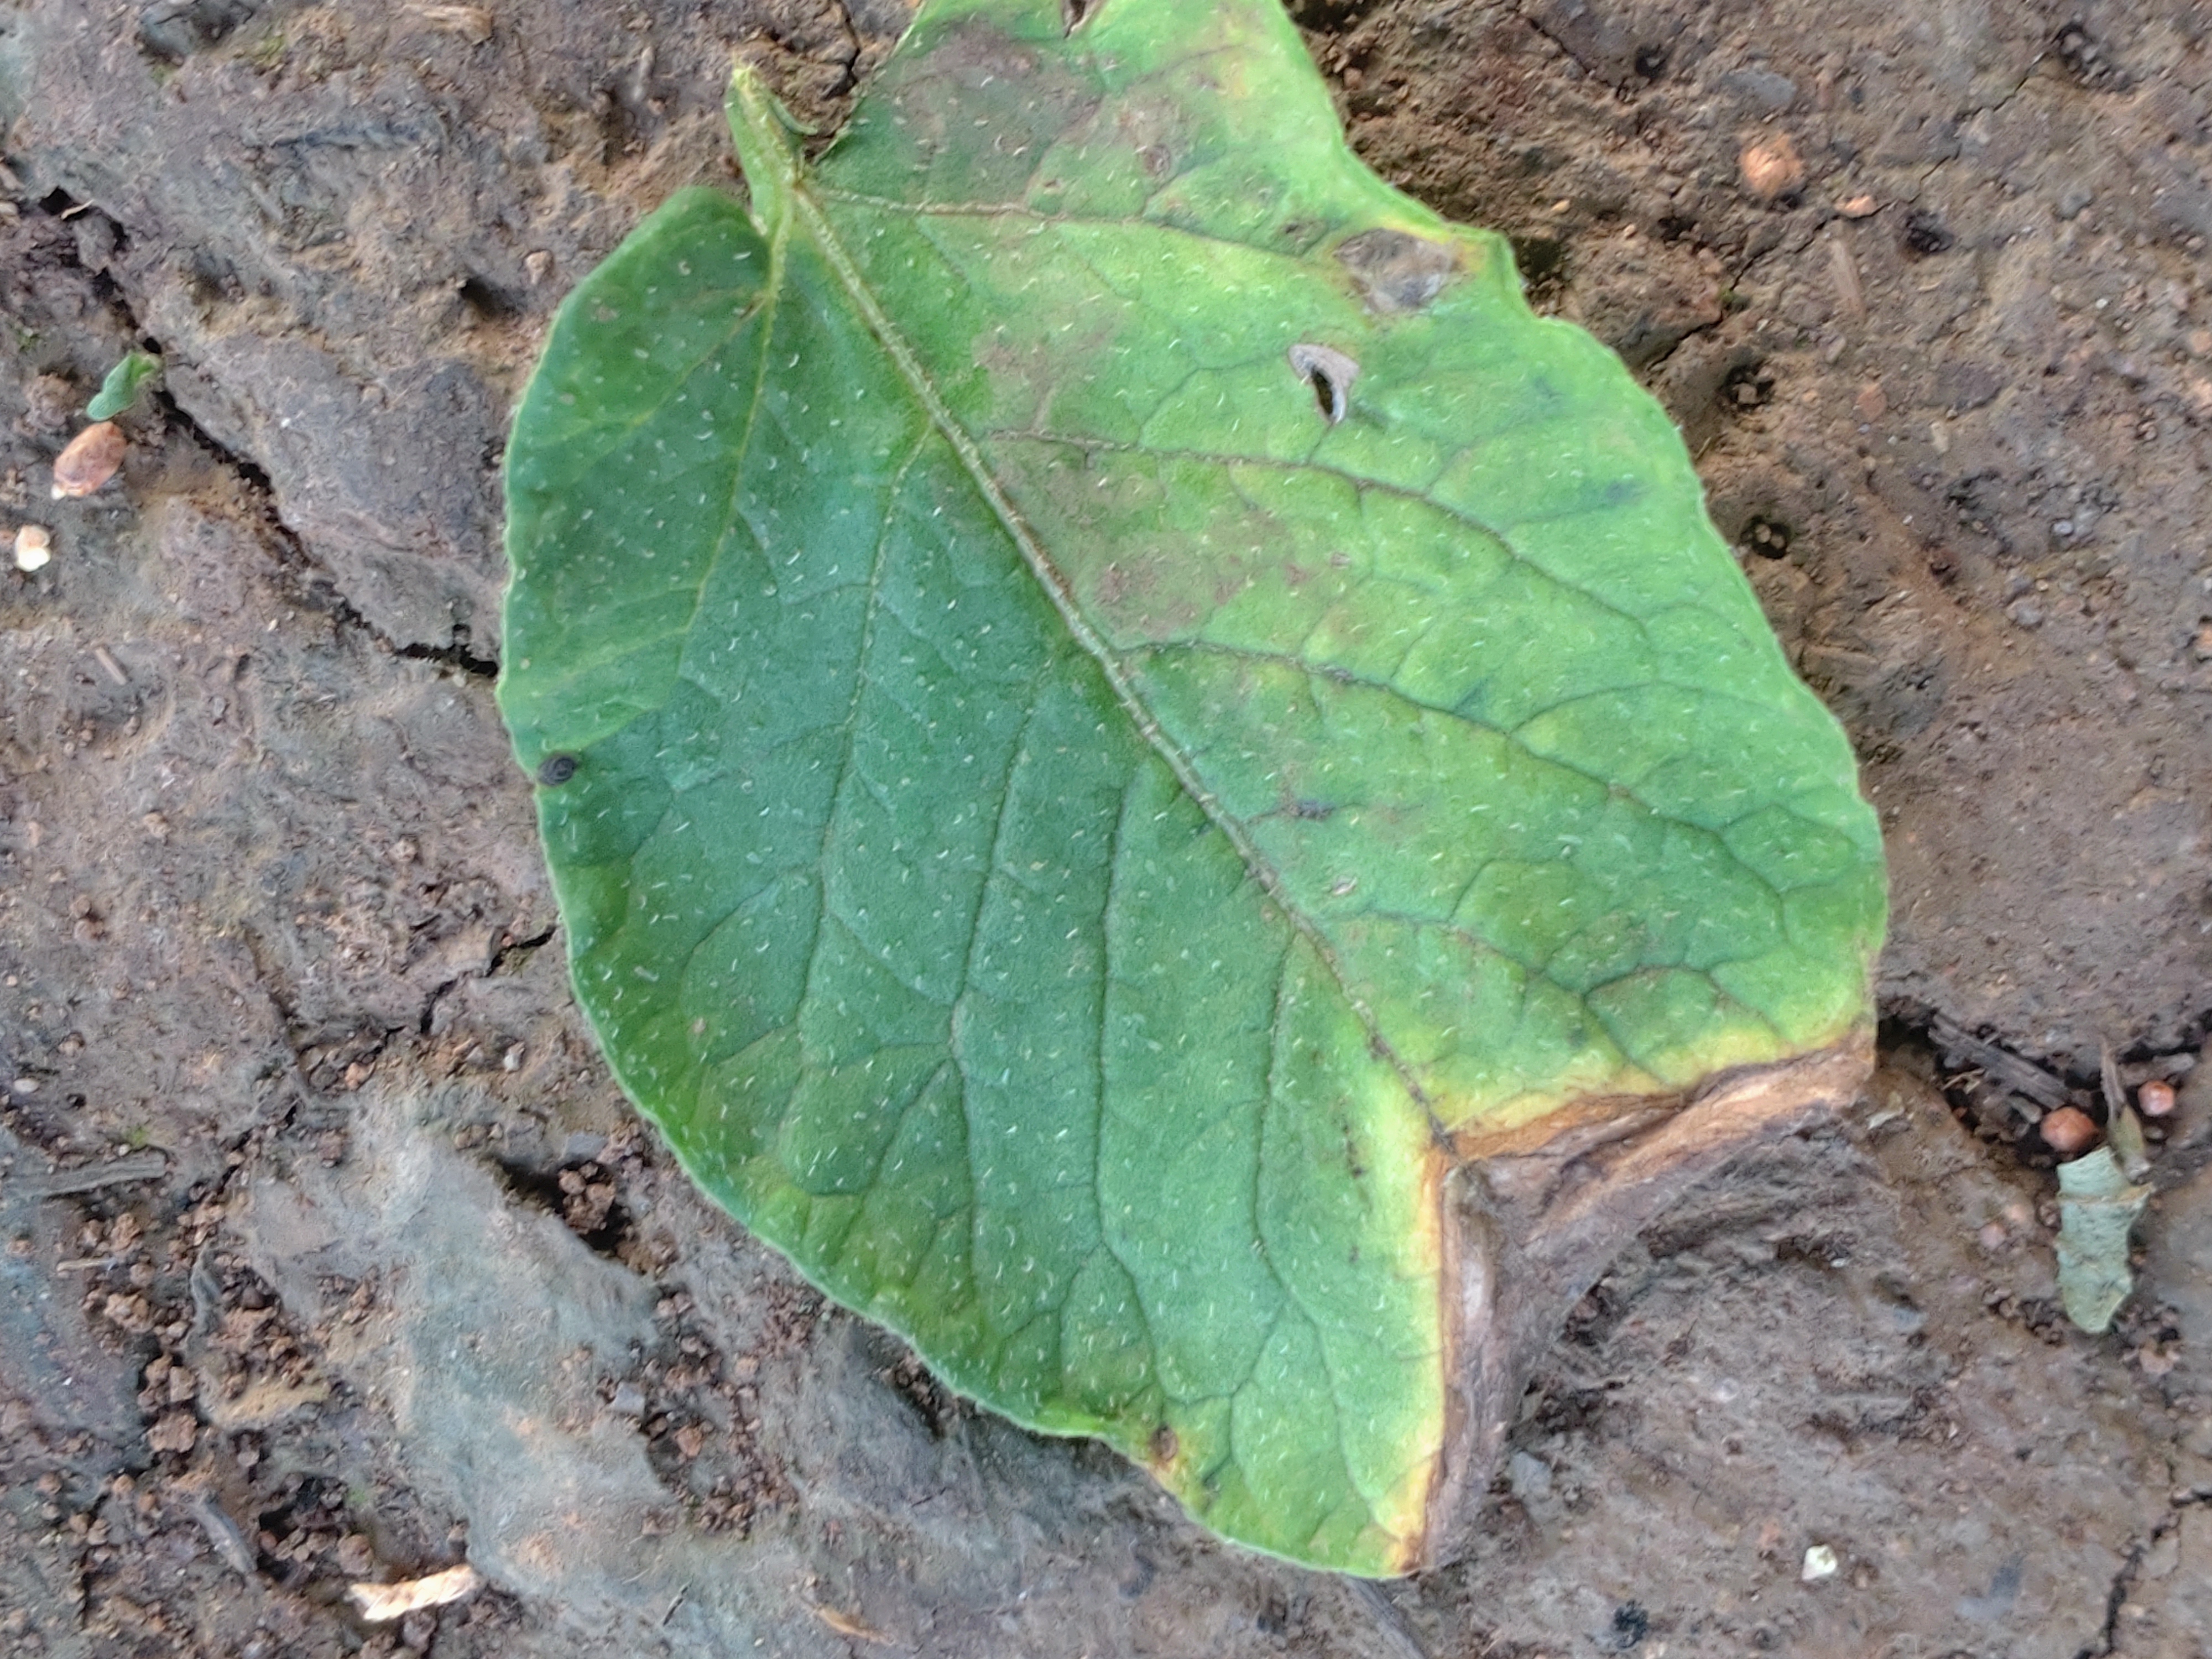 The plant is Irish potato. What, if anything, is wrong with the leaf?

early blight
